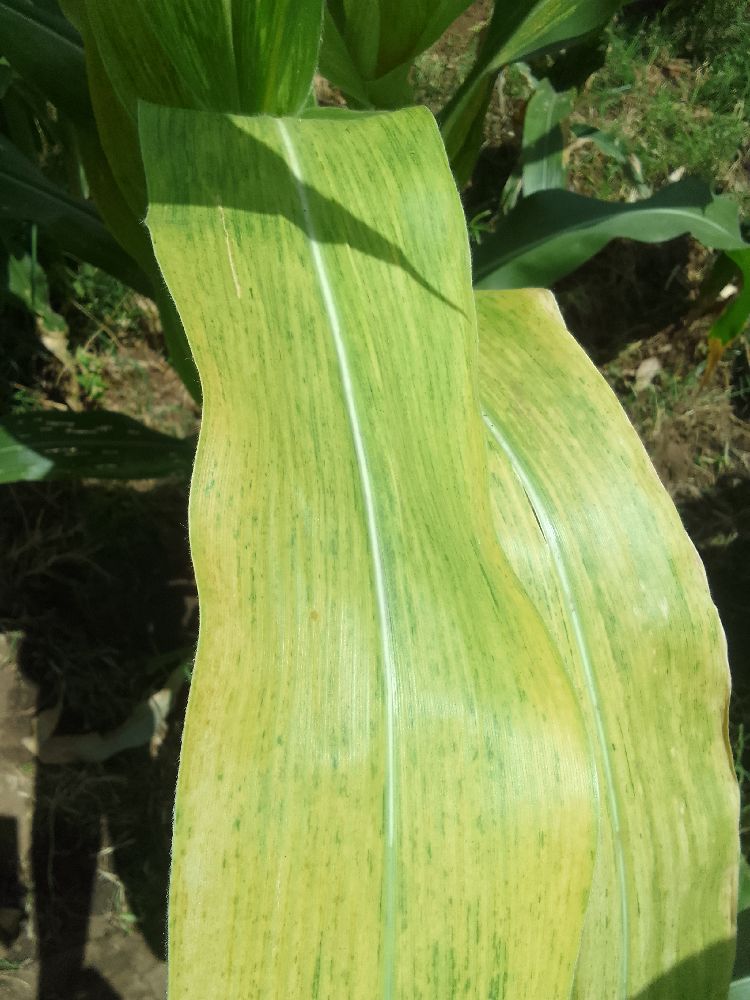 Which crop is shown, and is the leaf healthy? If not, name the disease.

maize, maize lethal necrosis
